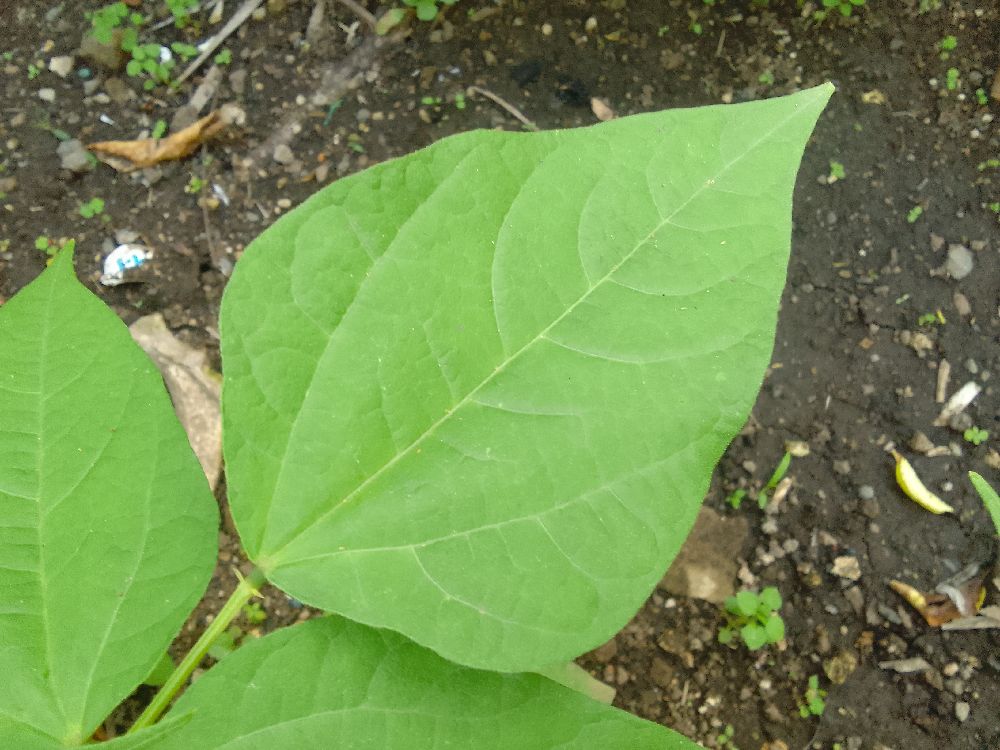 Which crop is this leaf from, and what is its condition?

common bean, healthy
